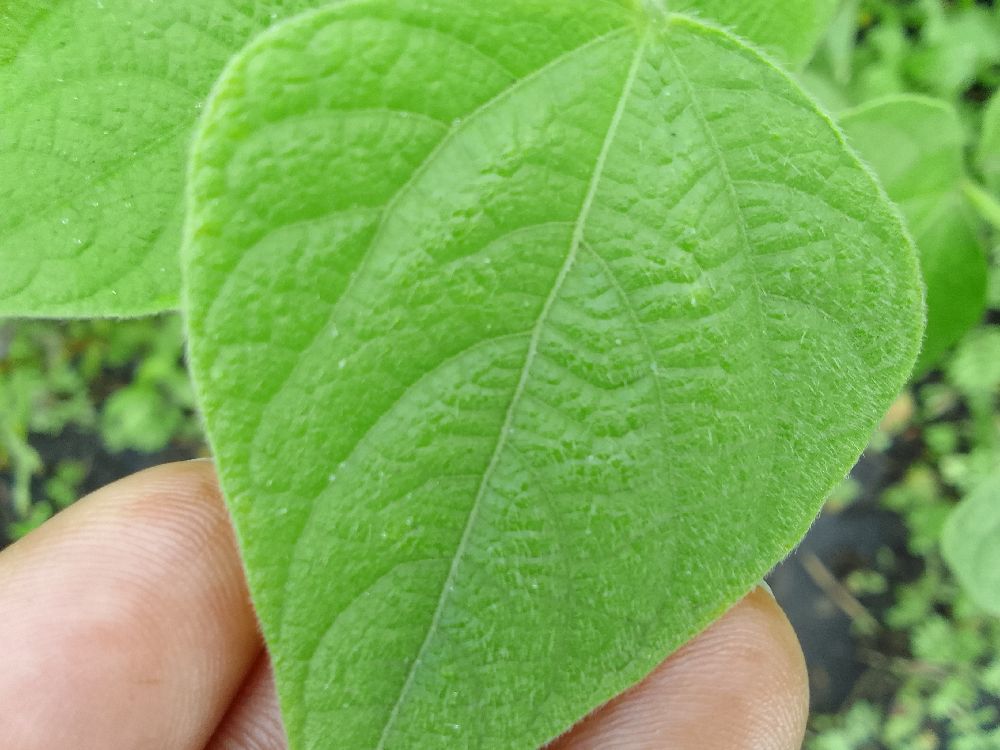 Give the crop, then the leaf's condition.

common bean, healthy
